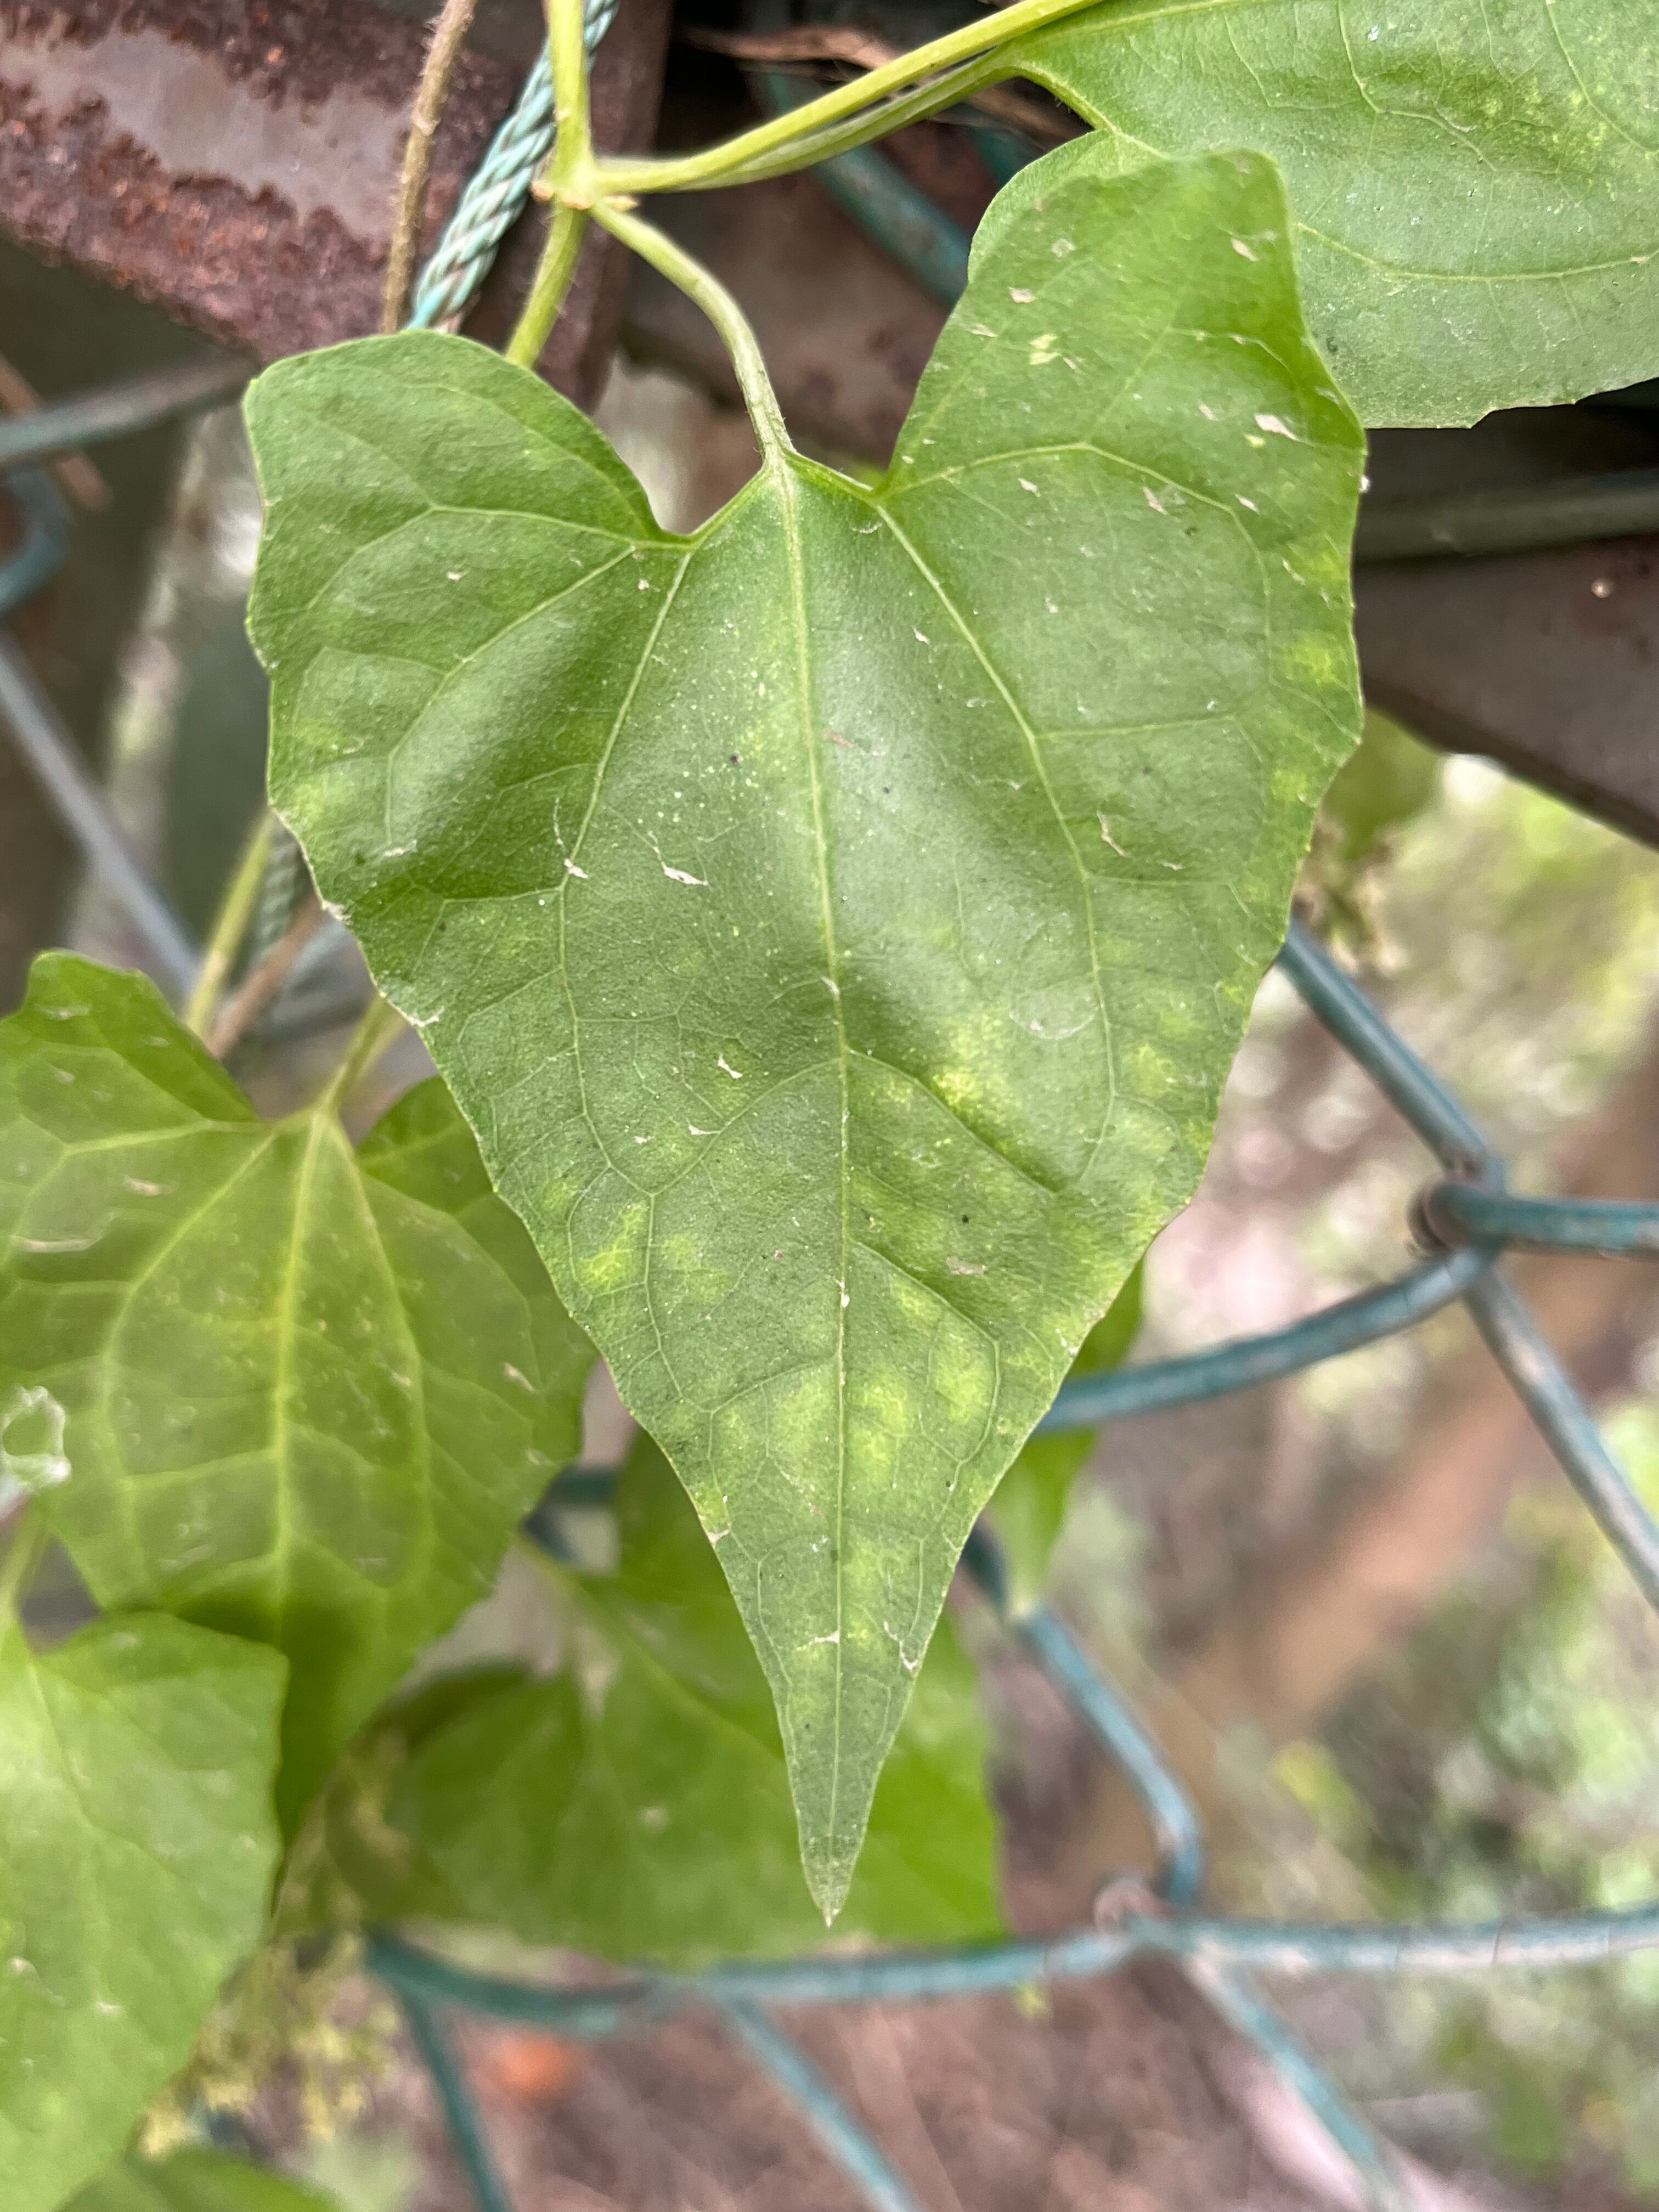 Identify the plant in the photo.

bitter vine
